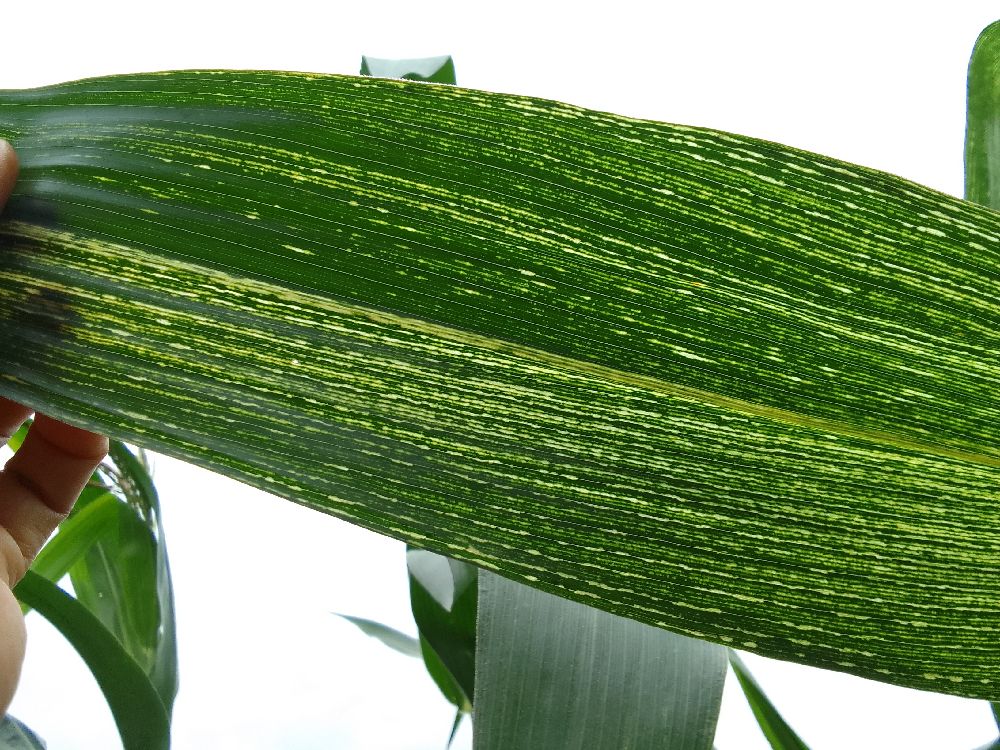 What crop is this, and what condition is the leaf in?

maize, maize streak virus
